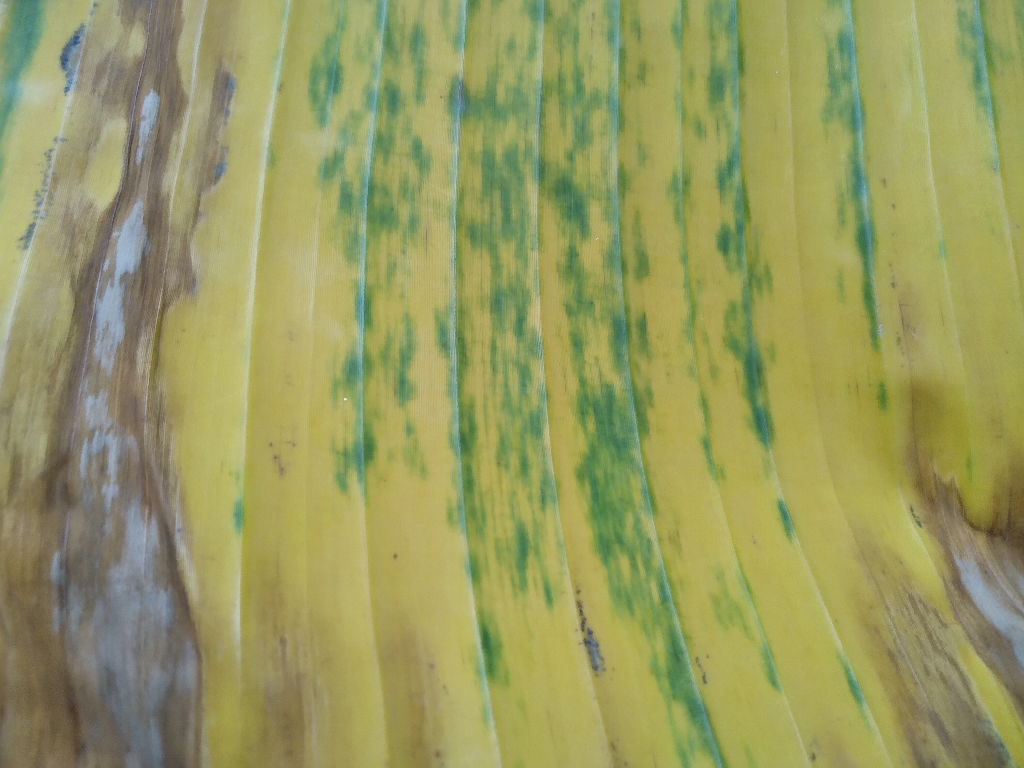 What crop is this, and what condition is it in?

banana, fusarium wilt race 1
